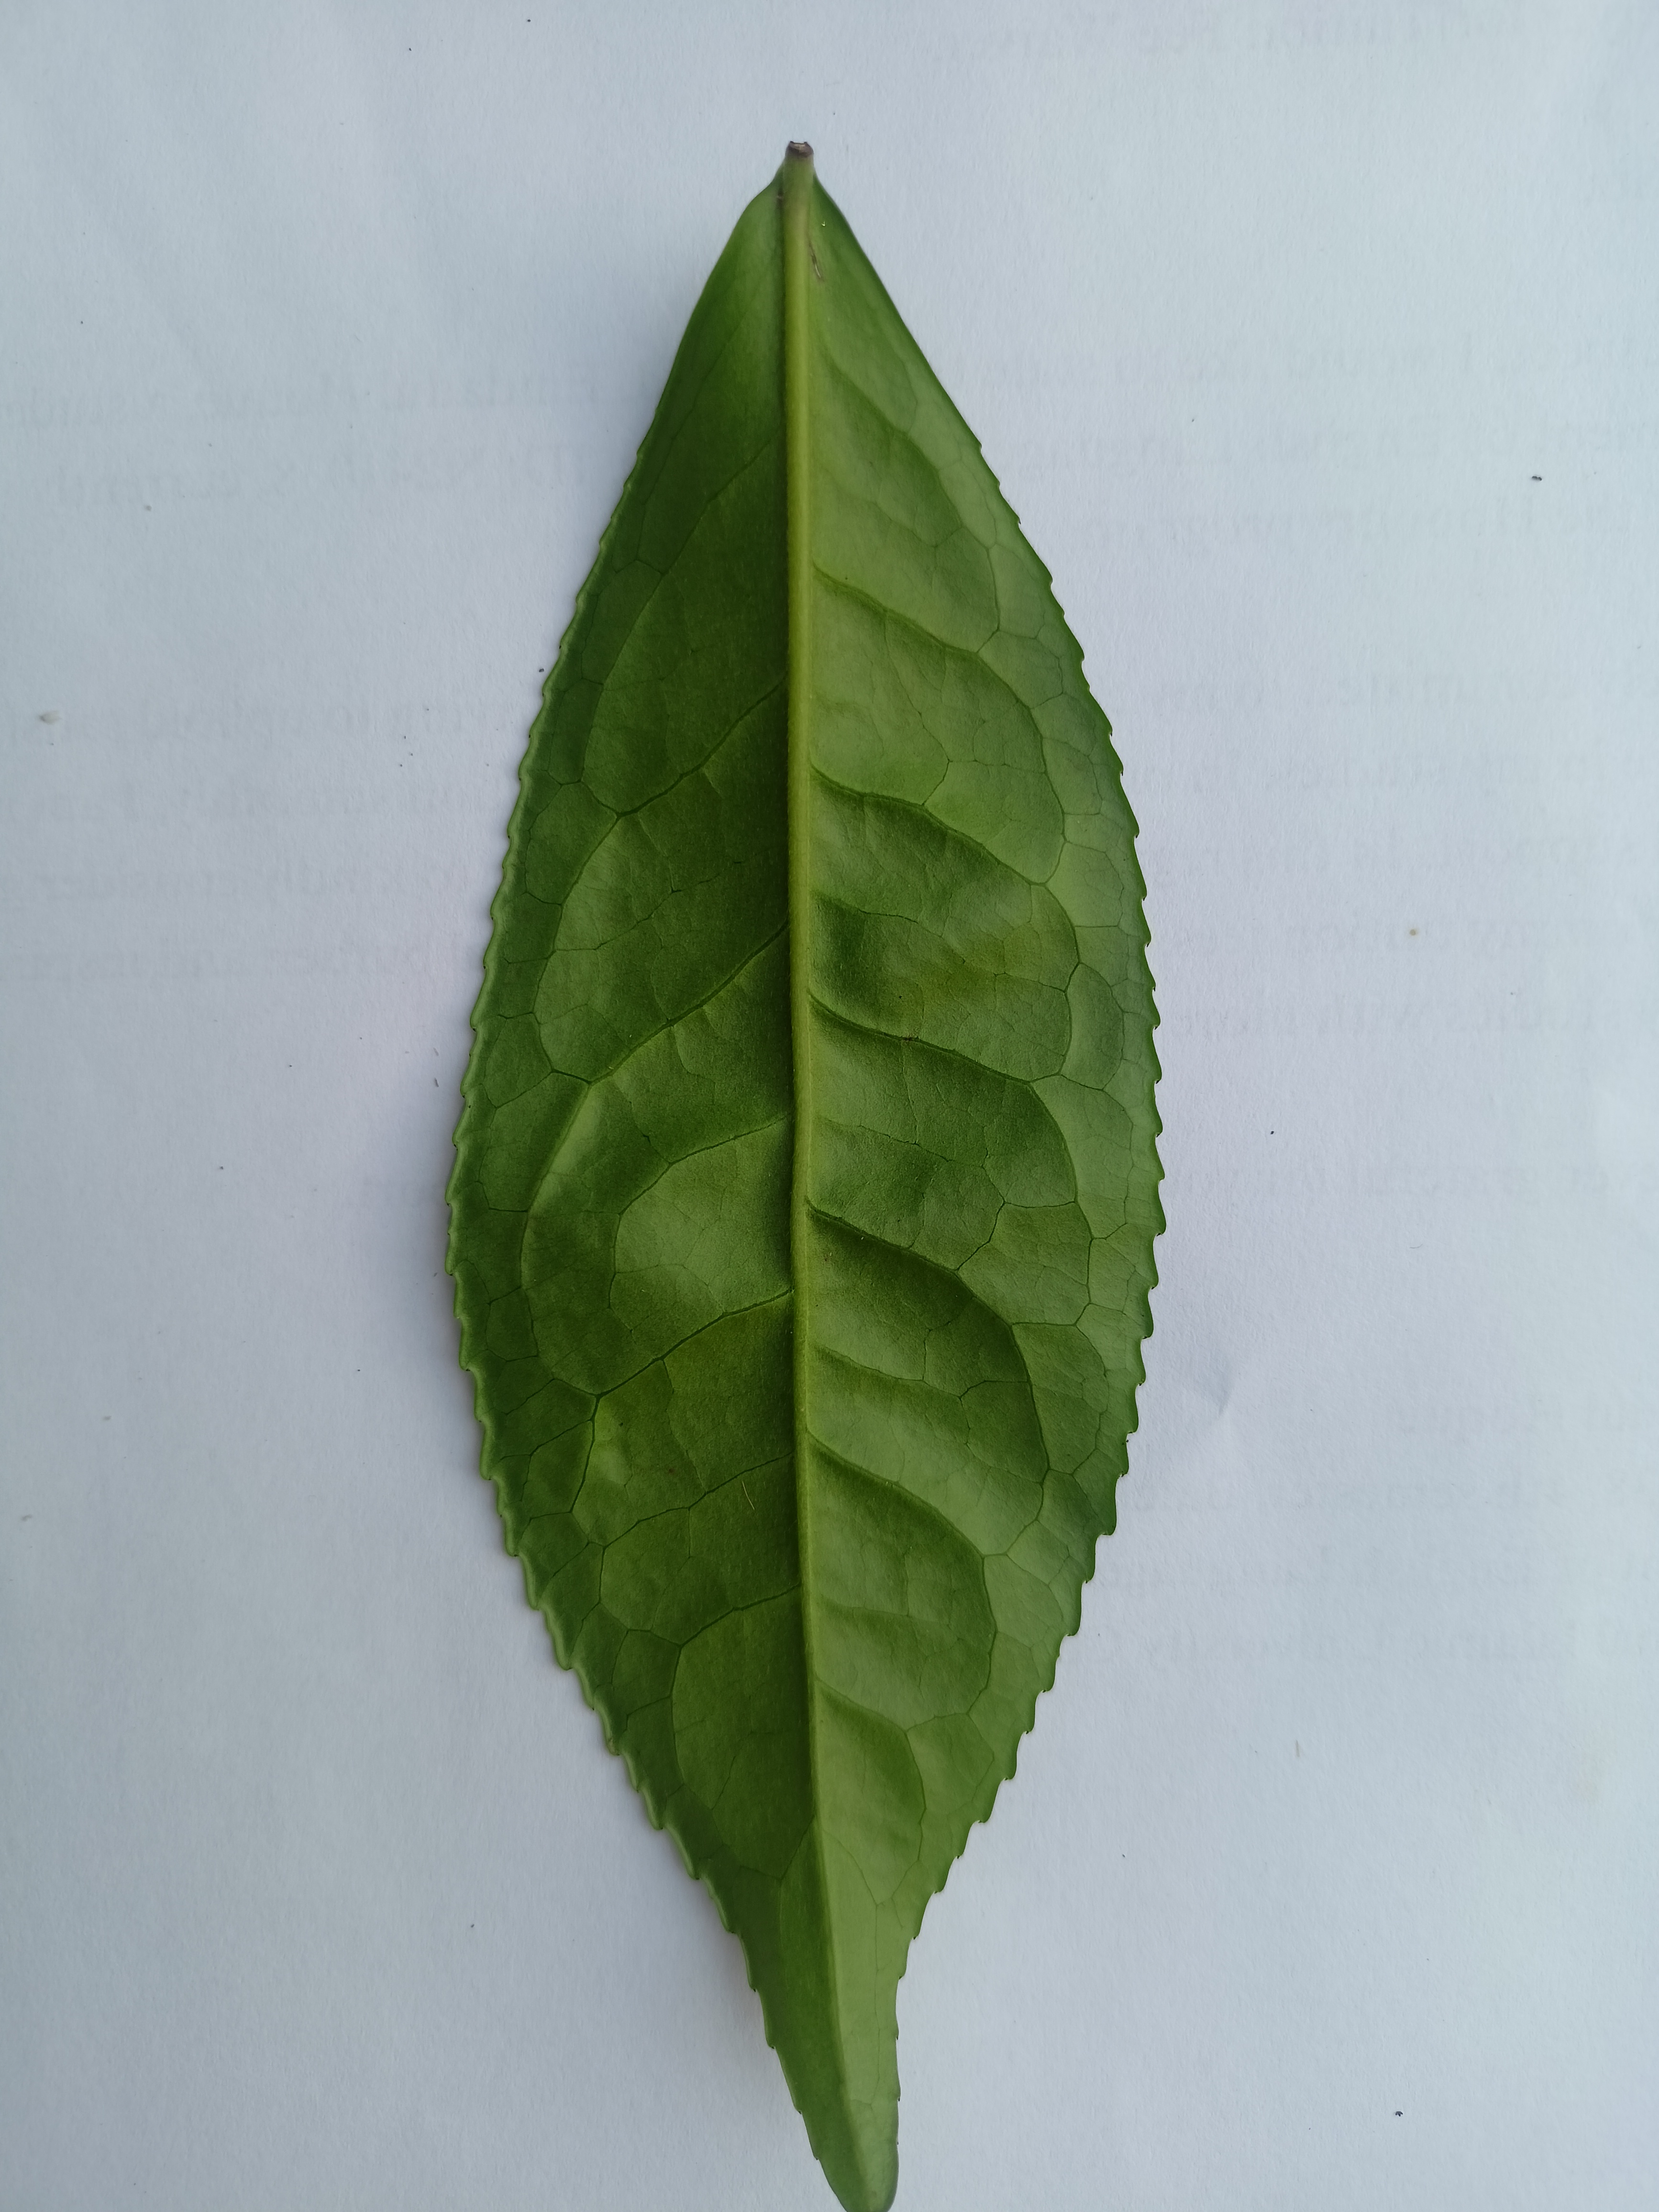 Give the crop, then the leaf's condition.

tea, healthy
